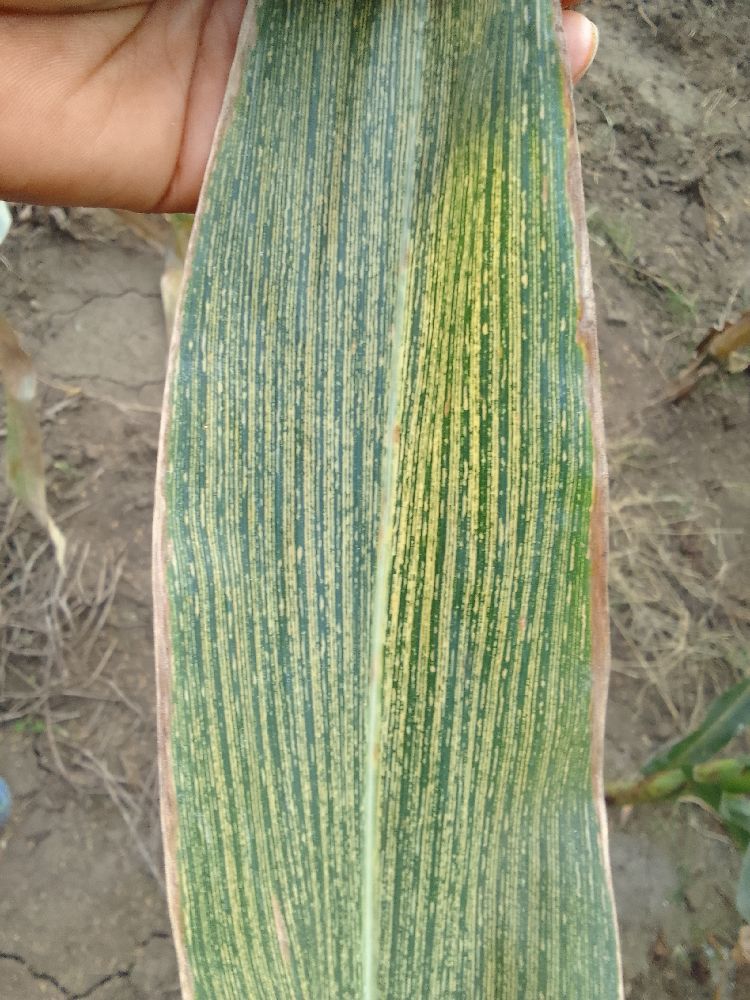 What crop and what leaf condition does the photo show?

maize, maize streak virus
